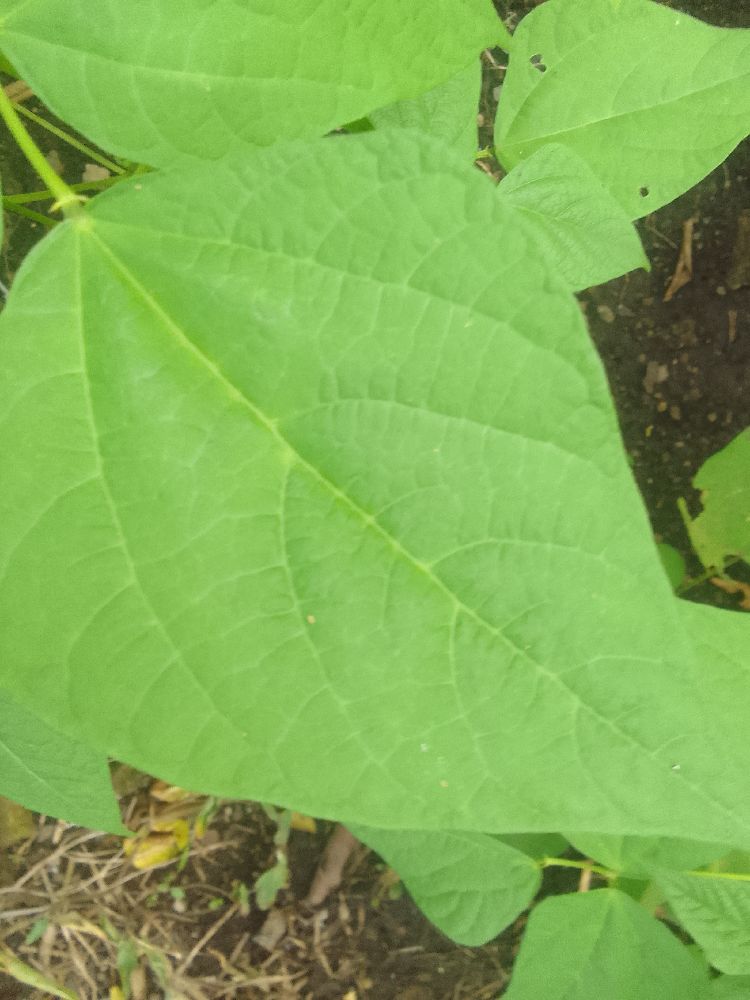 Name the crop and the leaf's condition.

common bean, healthy
